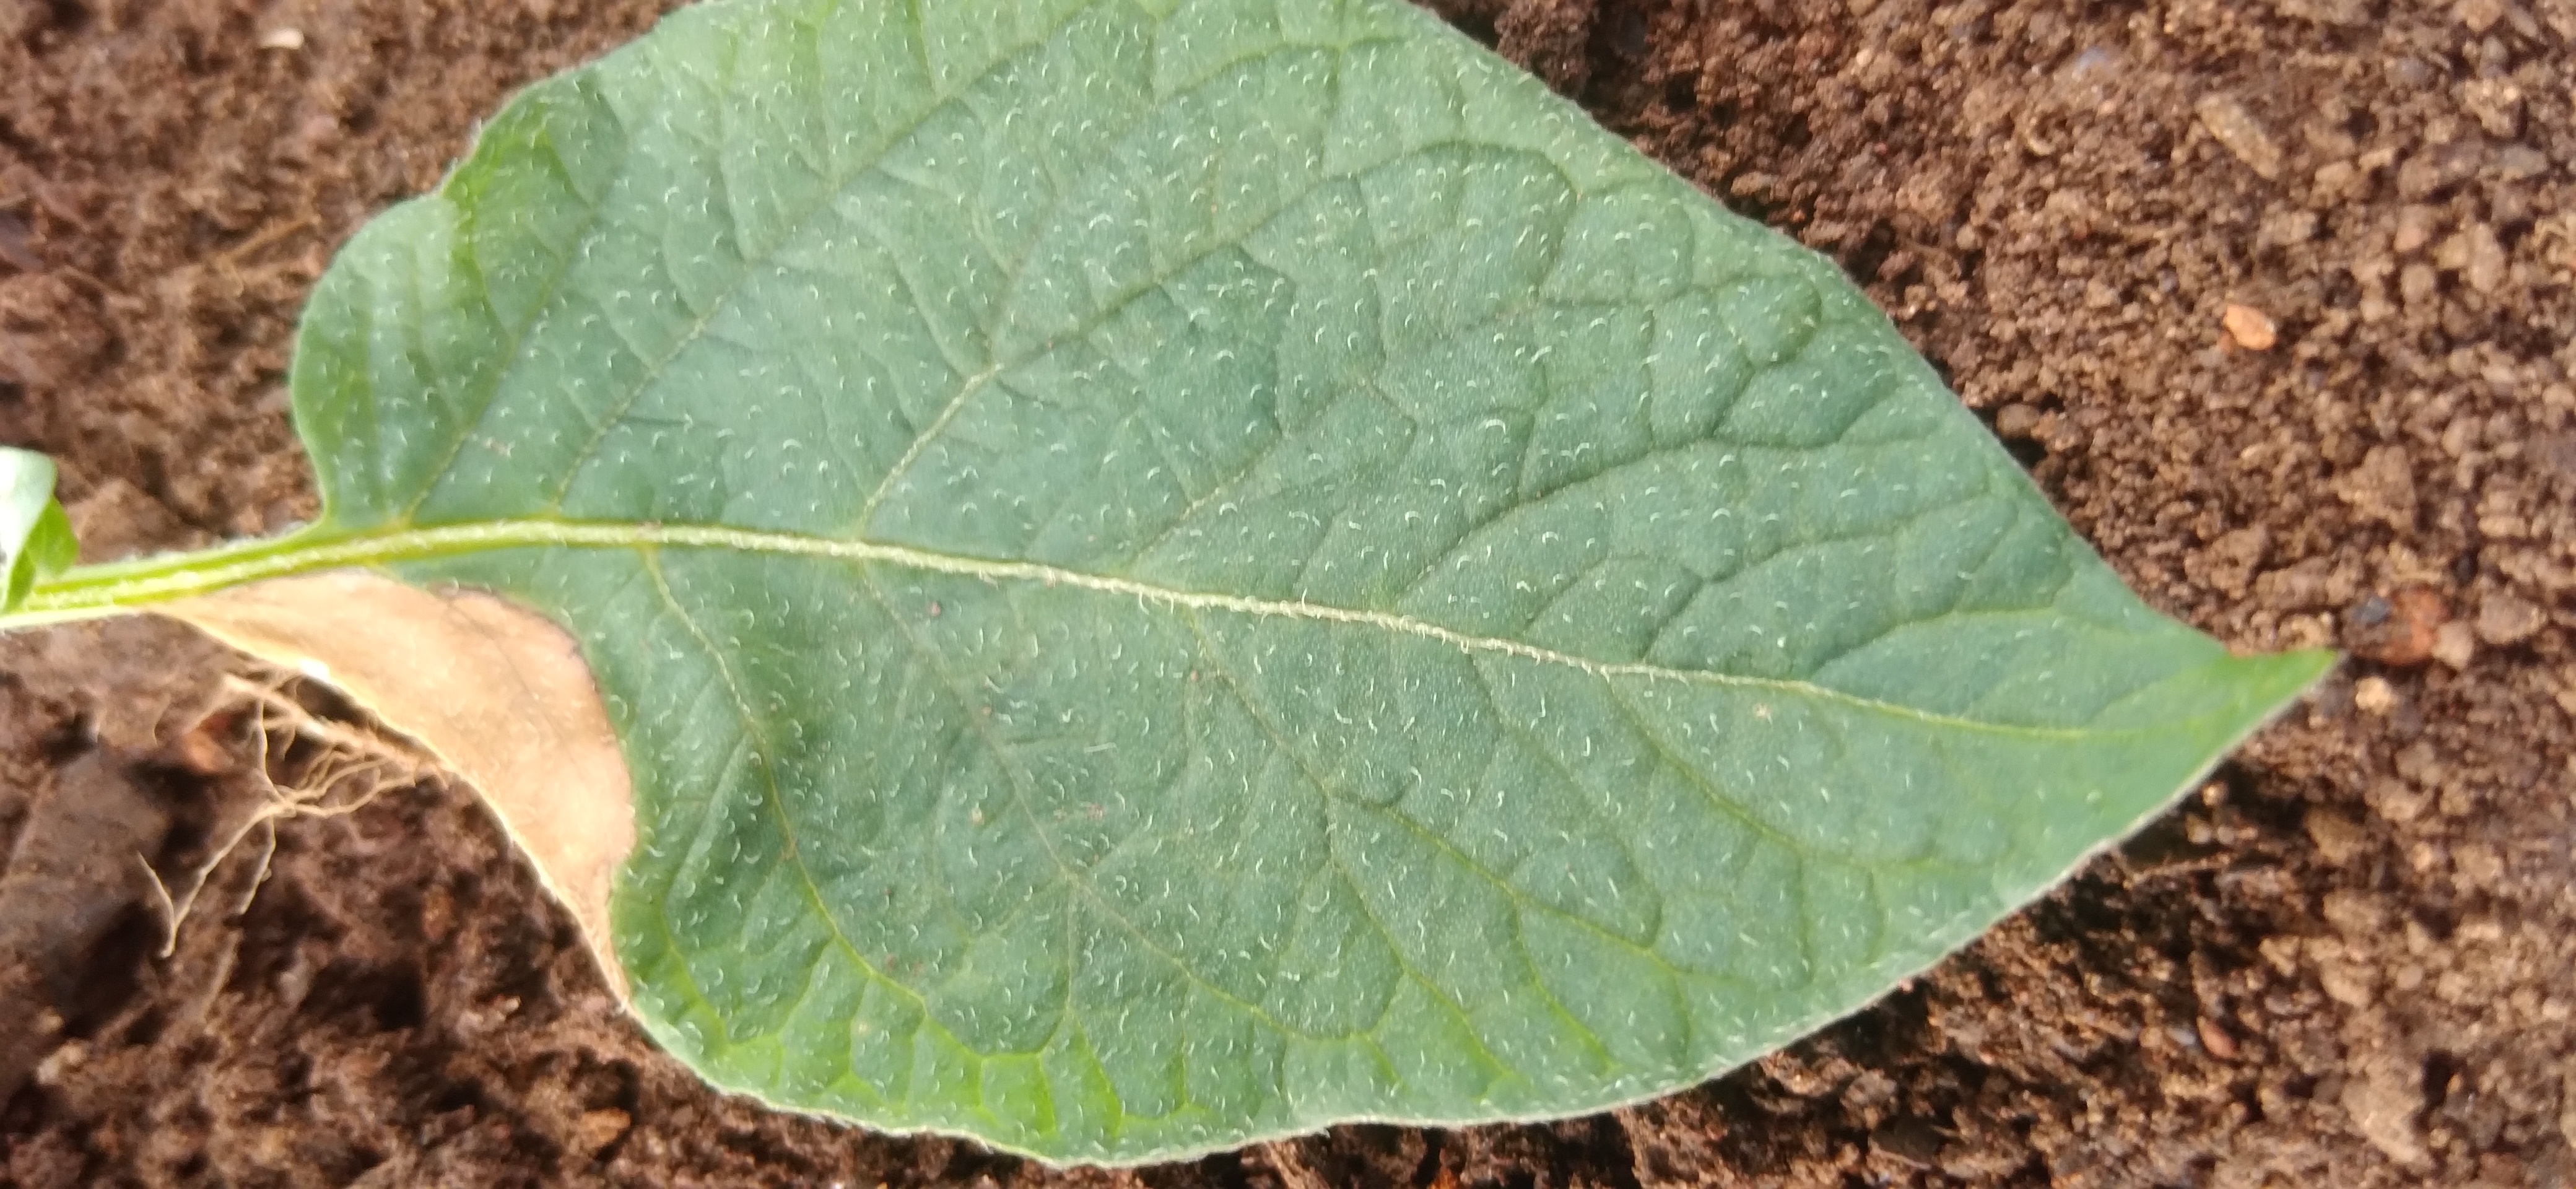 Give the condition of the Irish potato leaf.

early blight
